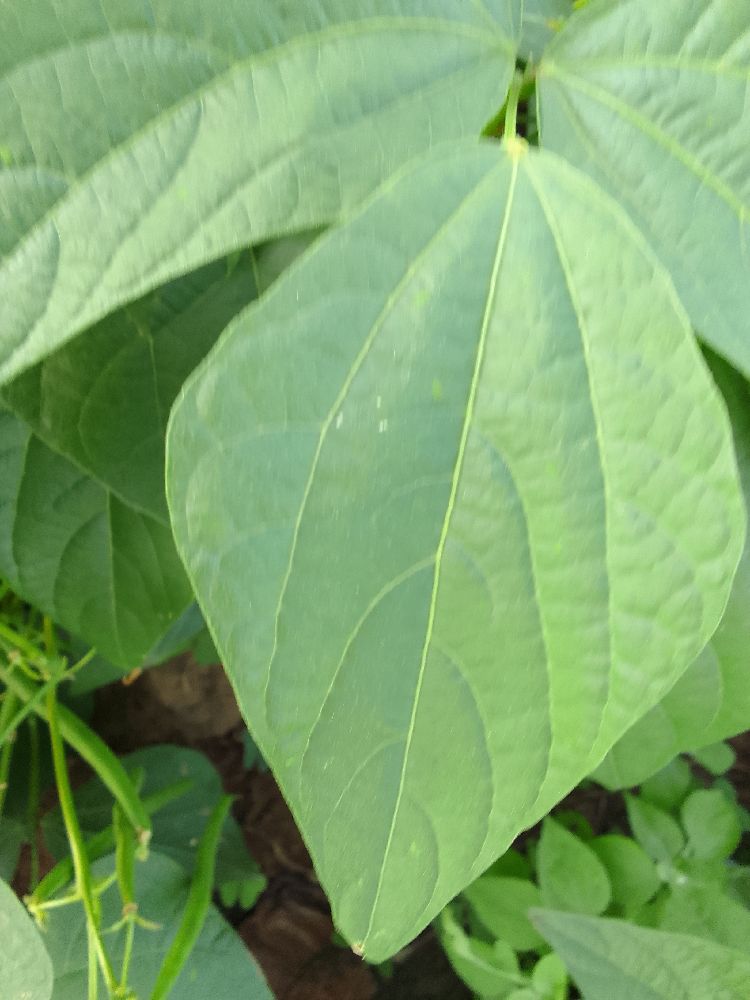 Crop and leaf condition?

common bean, healthy
